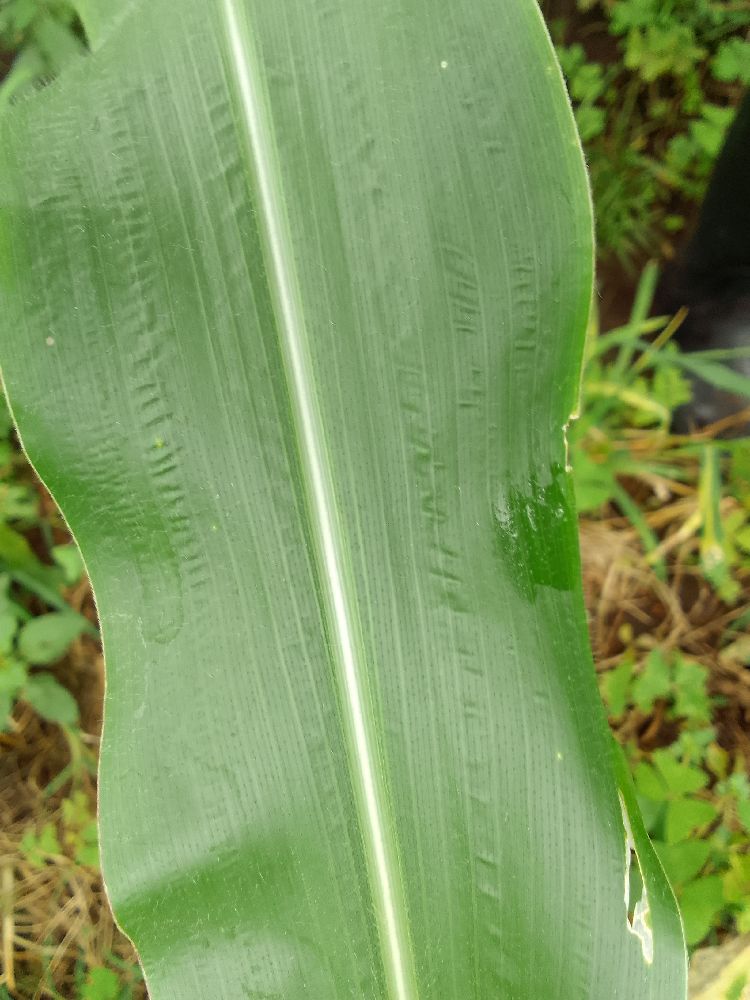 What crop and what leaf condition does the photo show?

maize, healthy
